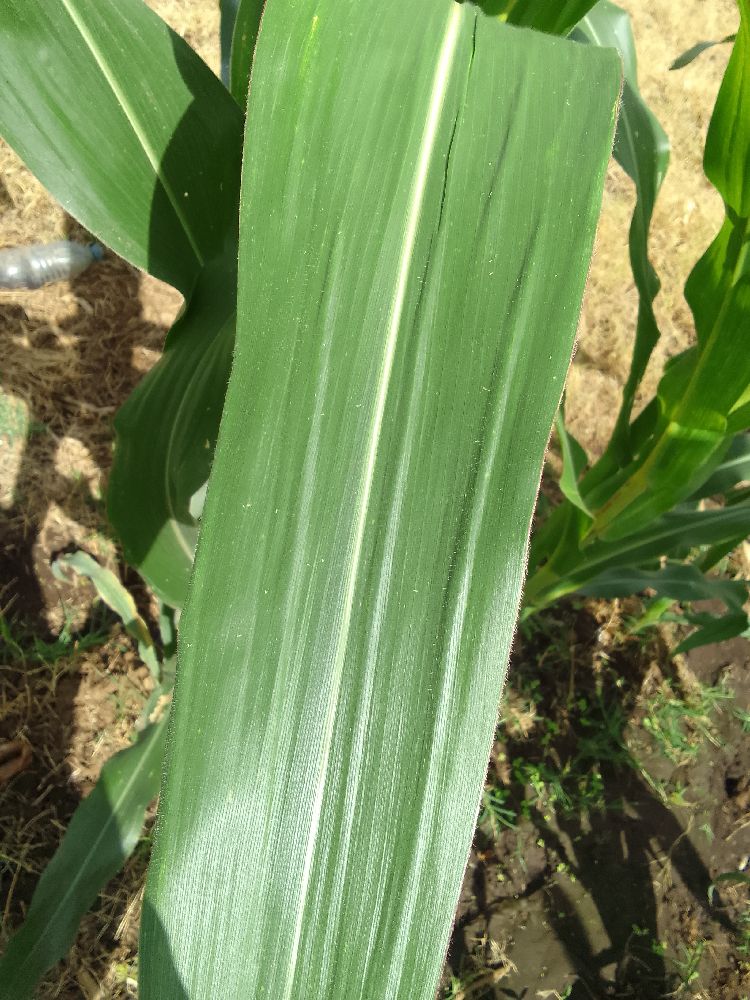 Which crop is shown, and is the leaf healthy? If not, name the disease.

maize, healthy
